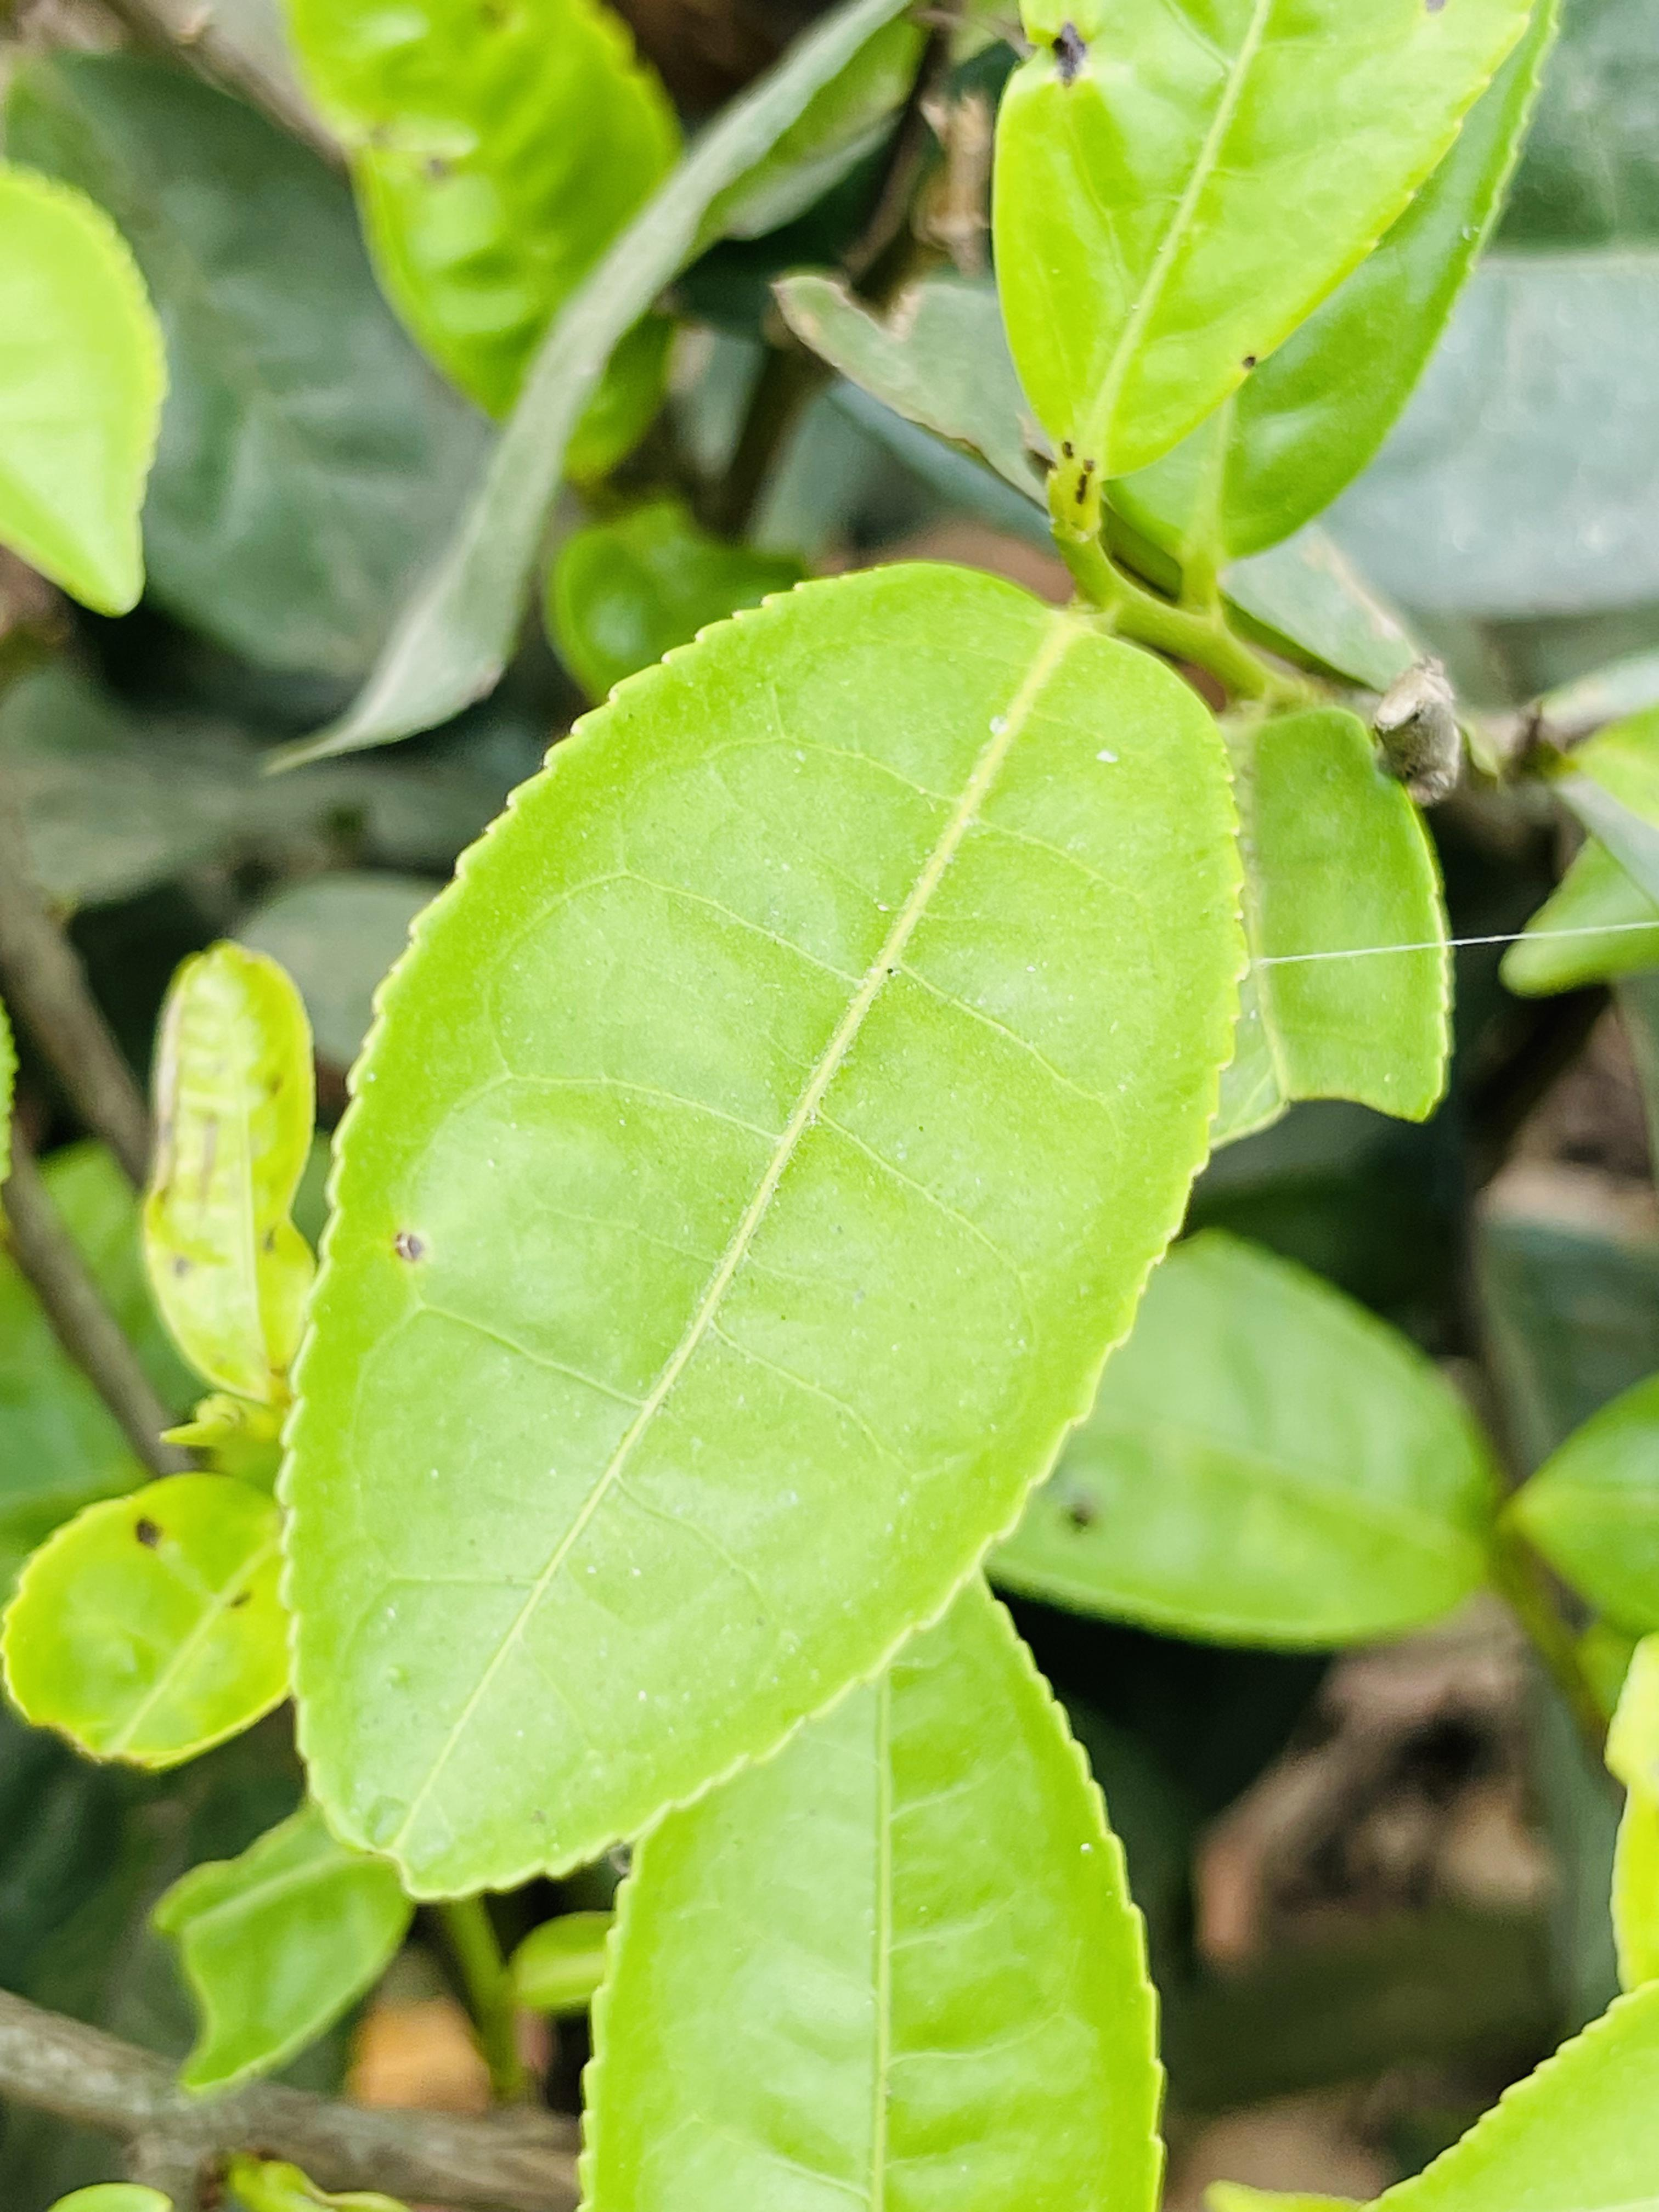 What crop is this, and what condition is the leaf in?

tea, healthy leaf
